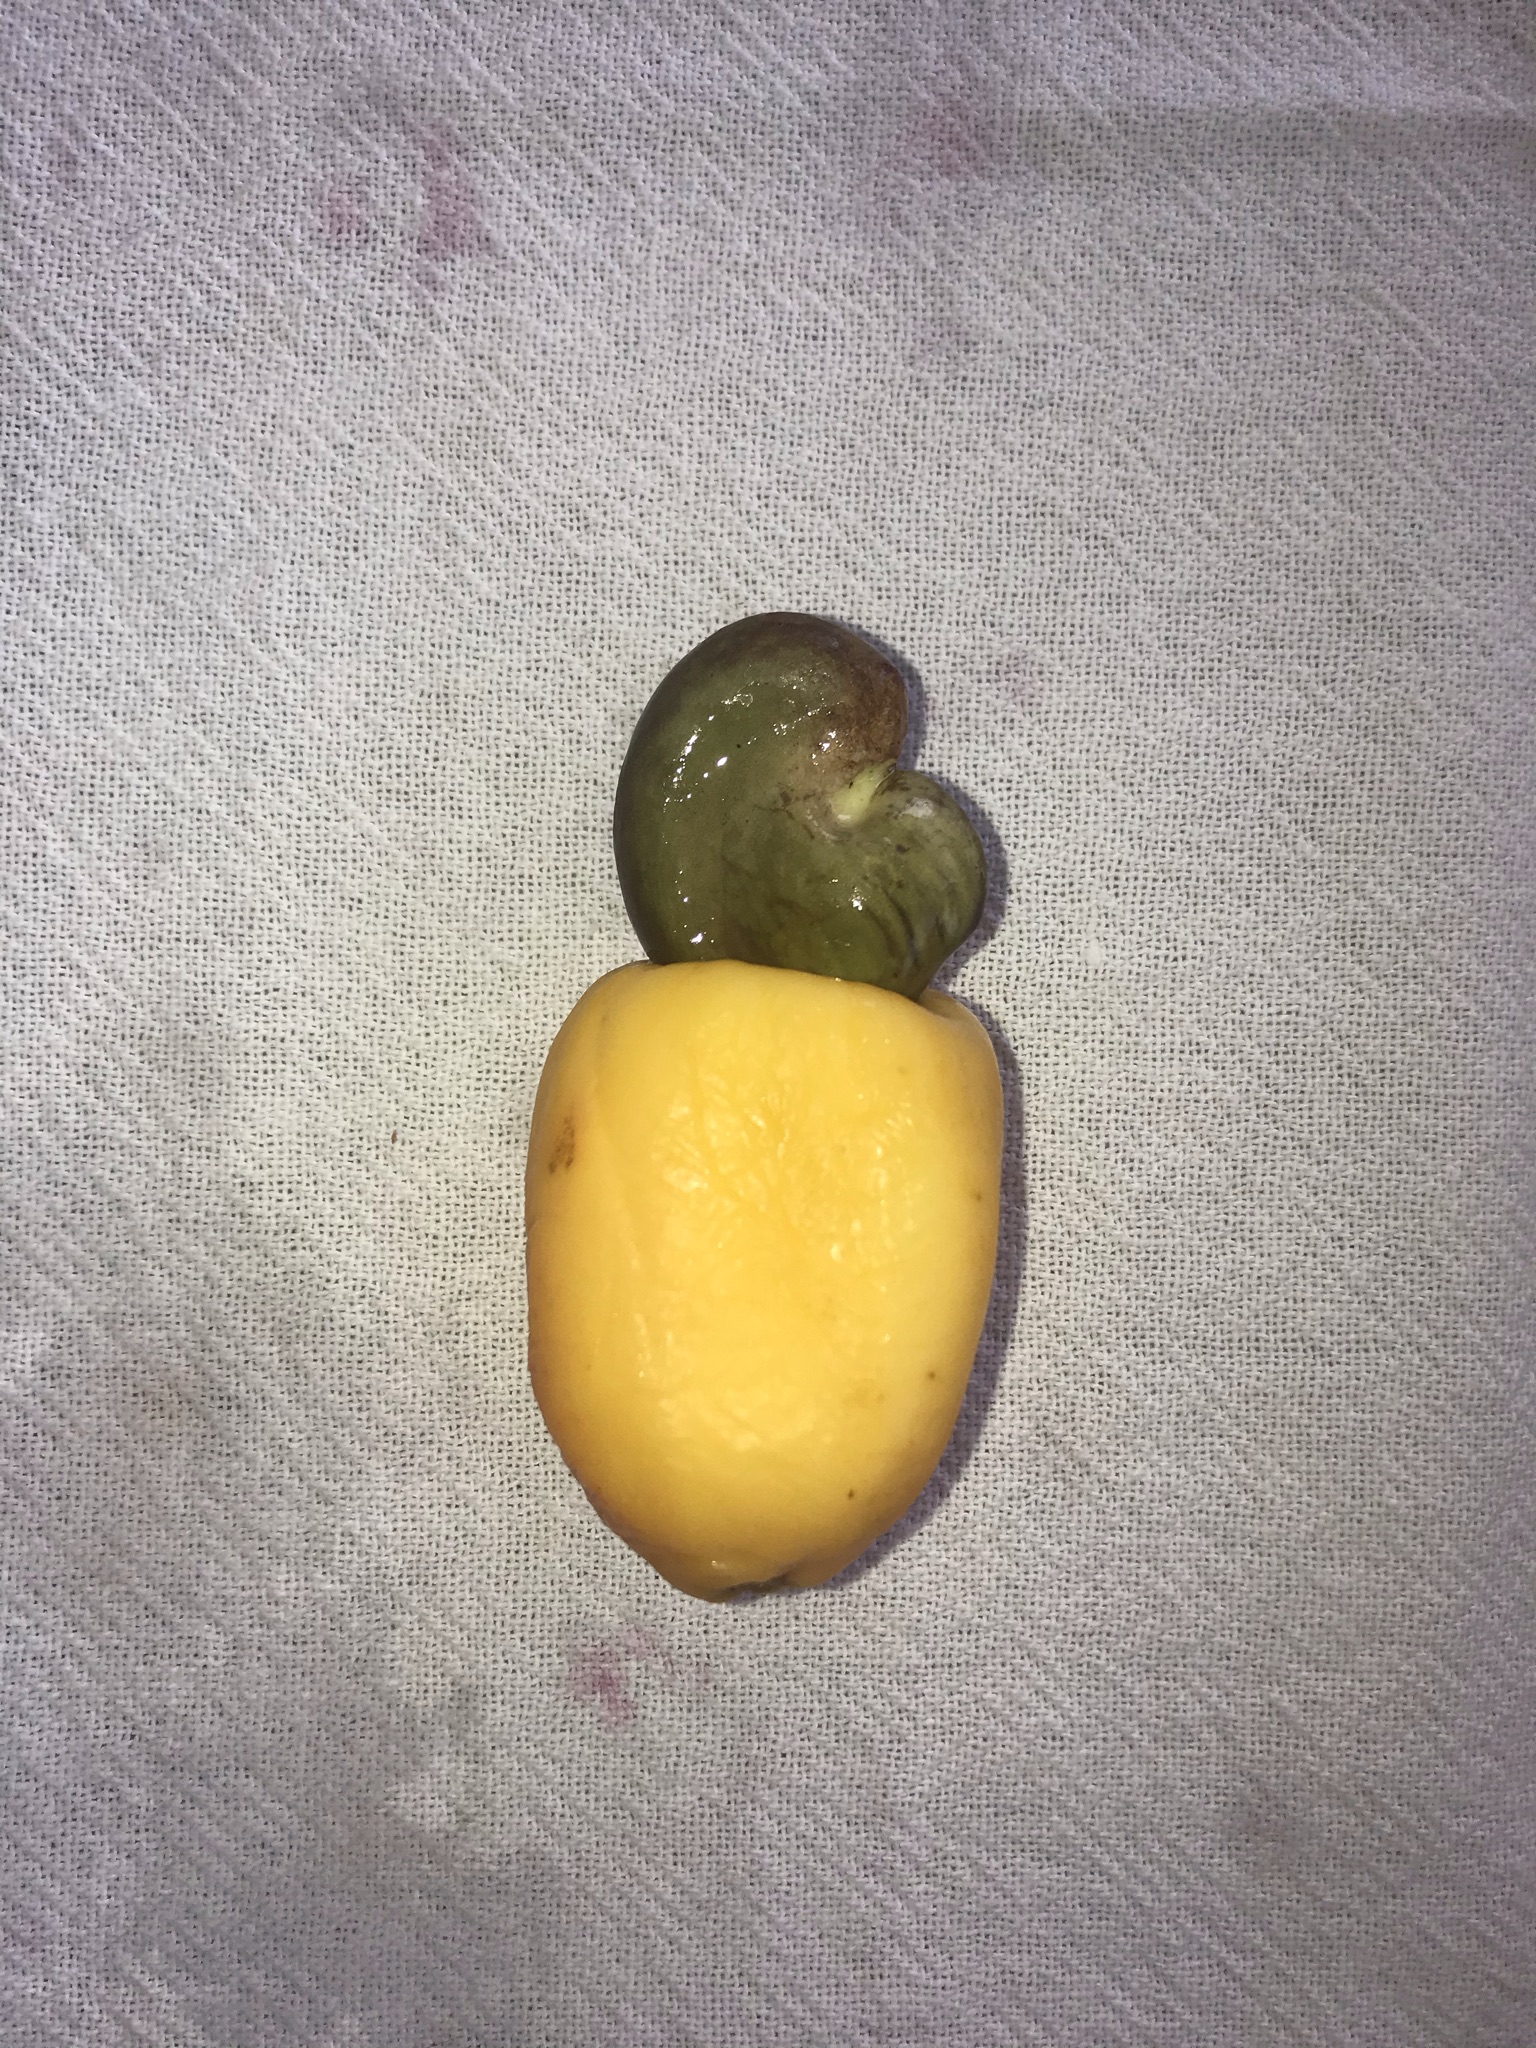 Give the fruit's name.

caju amarelo
